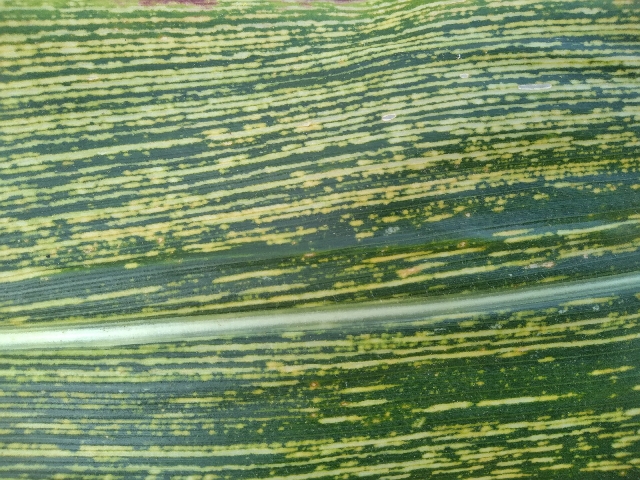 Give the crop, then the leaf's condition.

maize, maize streak virus
